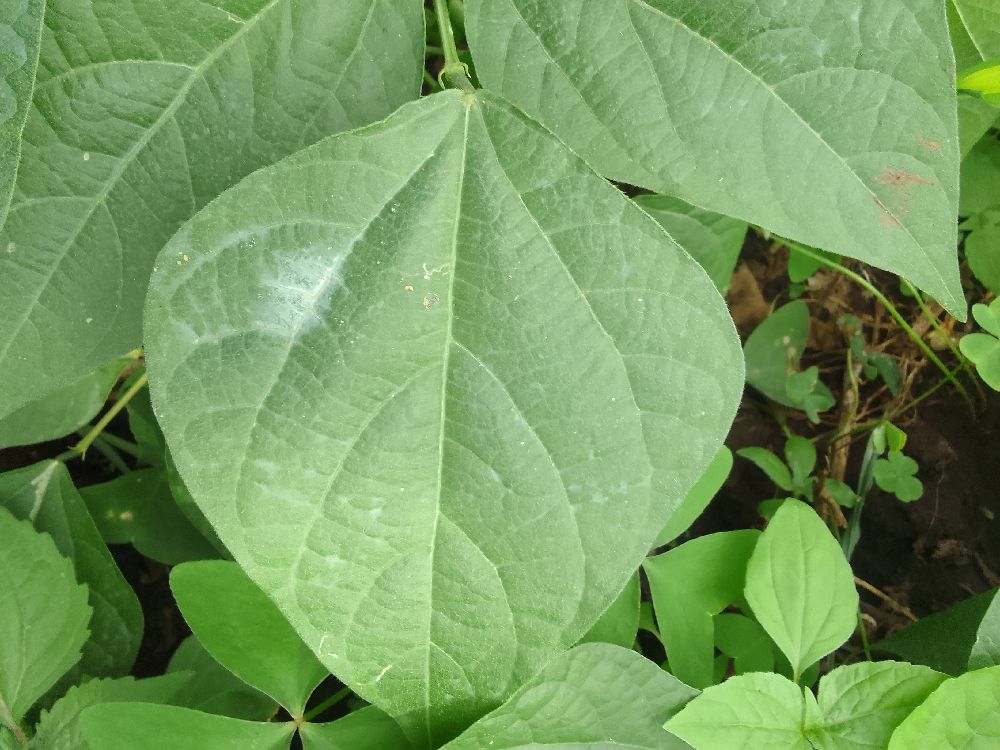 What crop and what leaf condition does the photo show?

common bean, healthy
